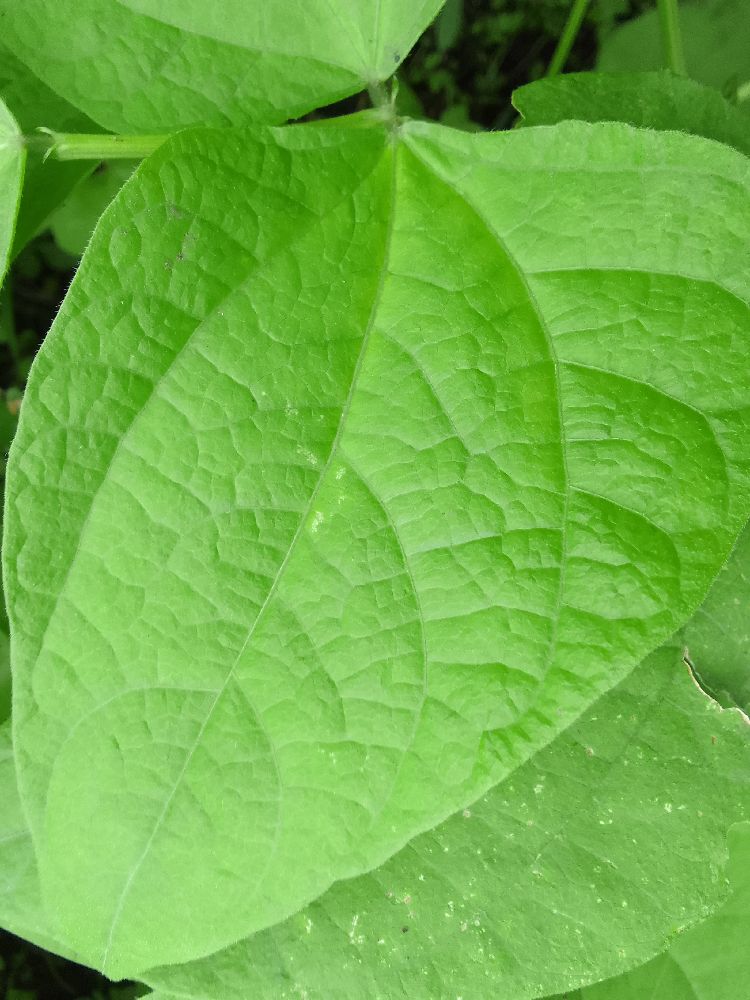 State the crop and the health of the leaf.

common bean, healthy
